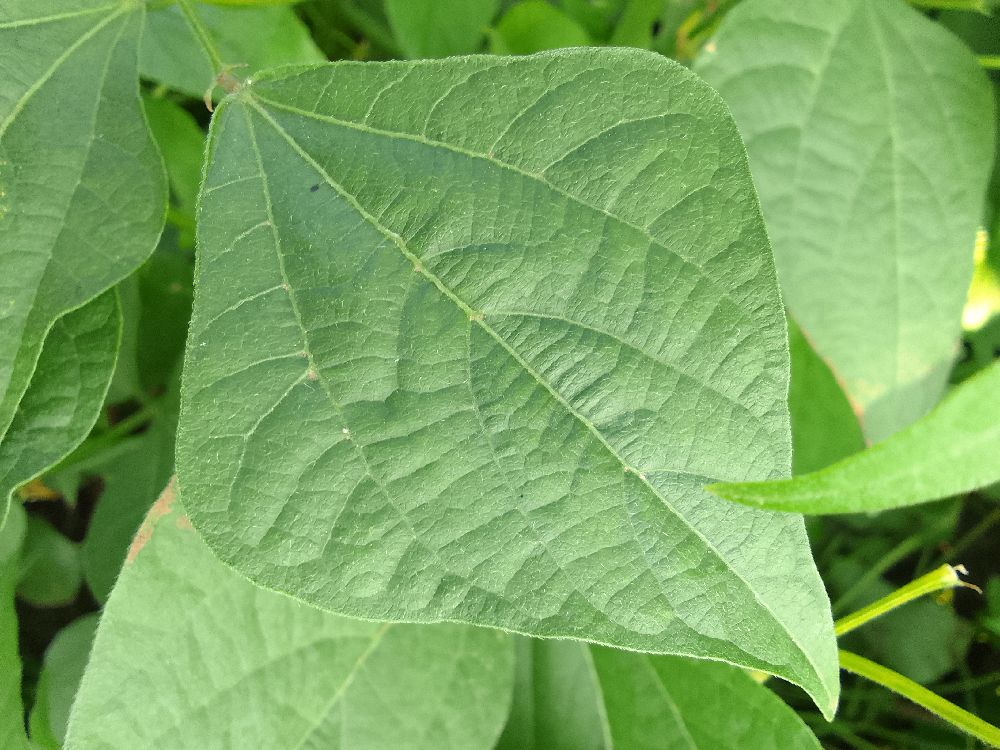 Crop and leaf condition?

common bean, healthy
